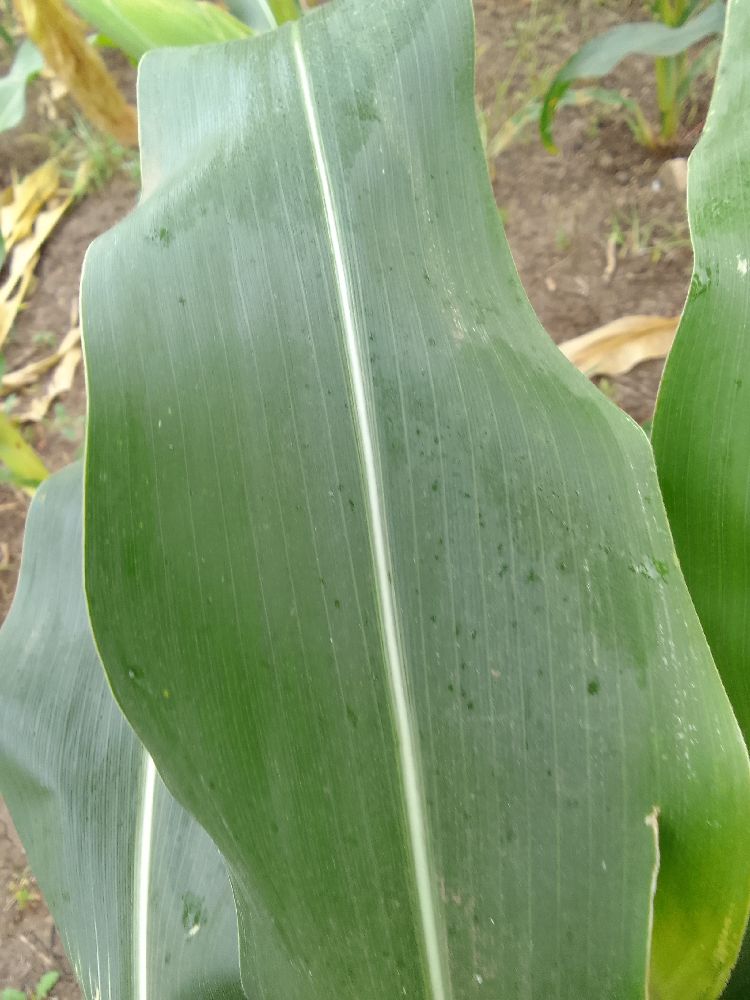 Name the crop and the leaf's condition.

maize, healthy
